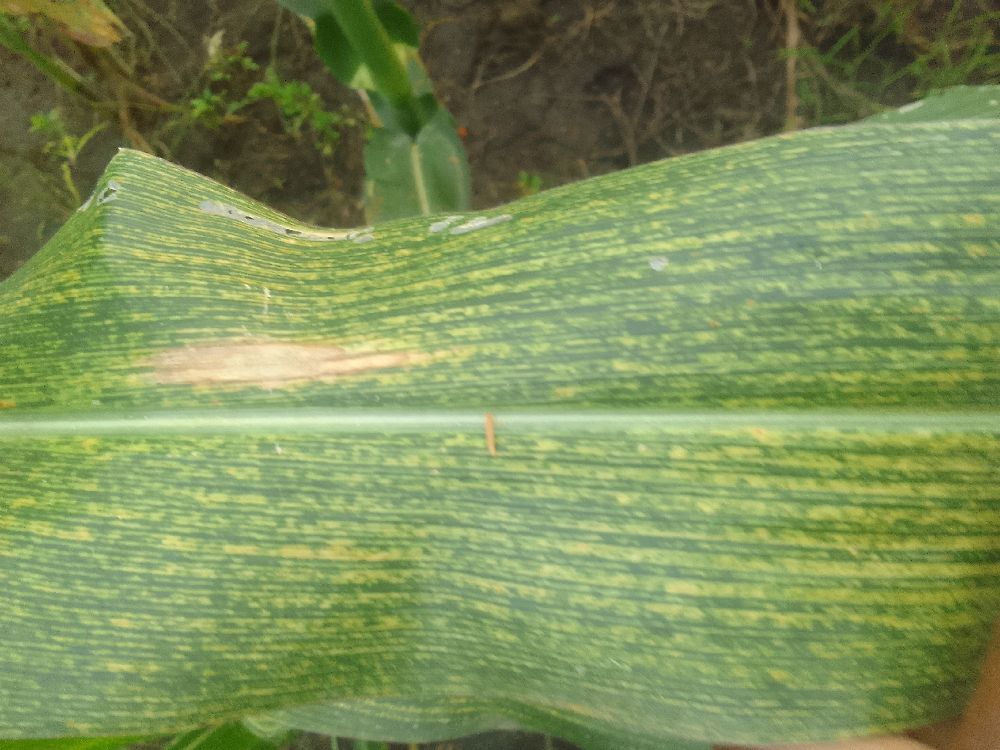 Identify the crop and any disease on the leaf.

maize, maize streak virus
